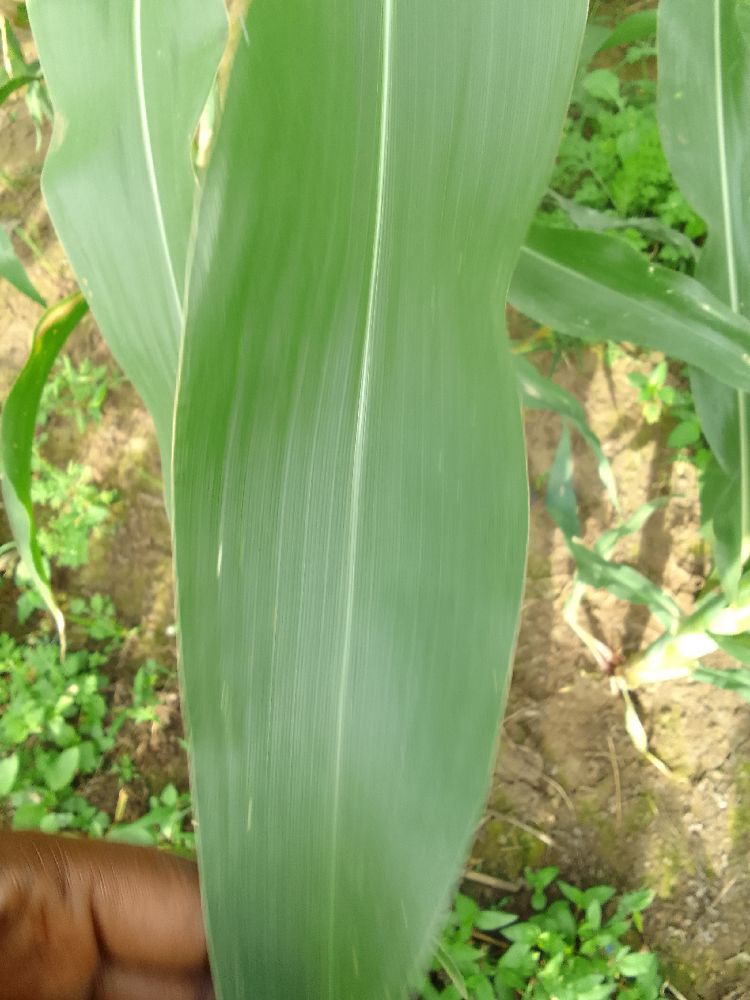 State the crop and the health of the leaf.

maize, healthy
